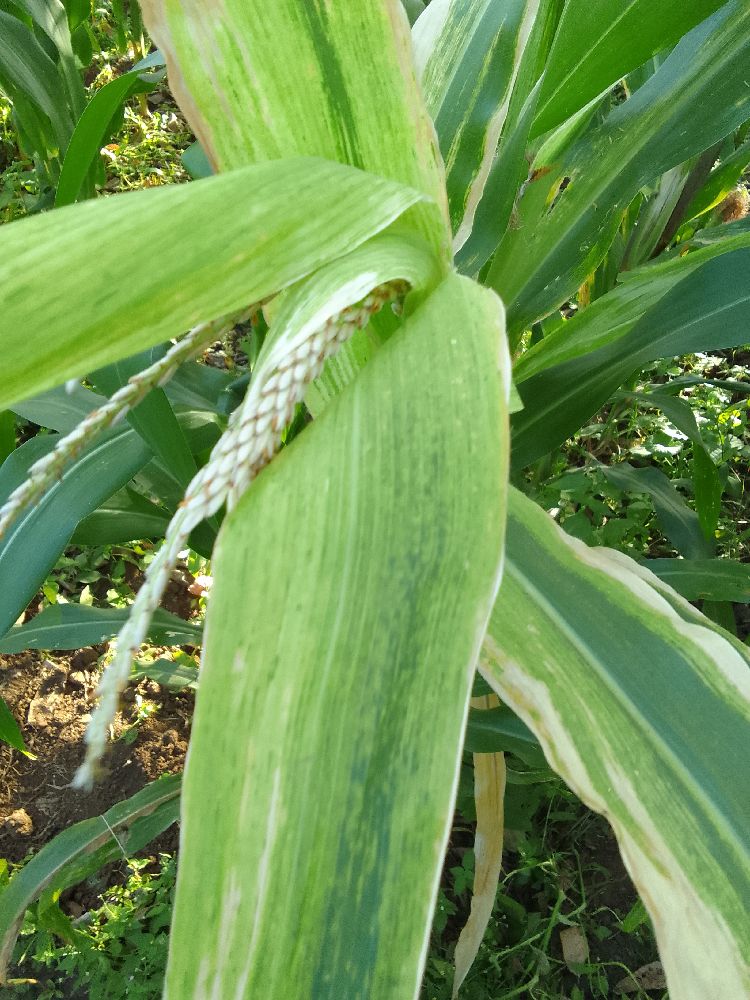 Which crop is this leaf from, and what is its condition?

maize, maize lethal necrosis
